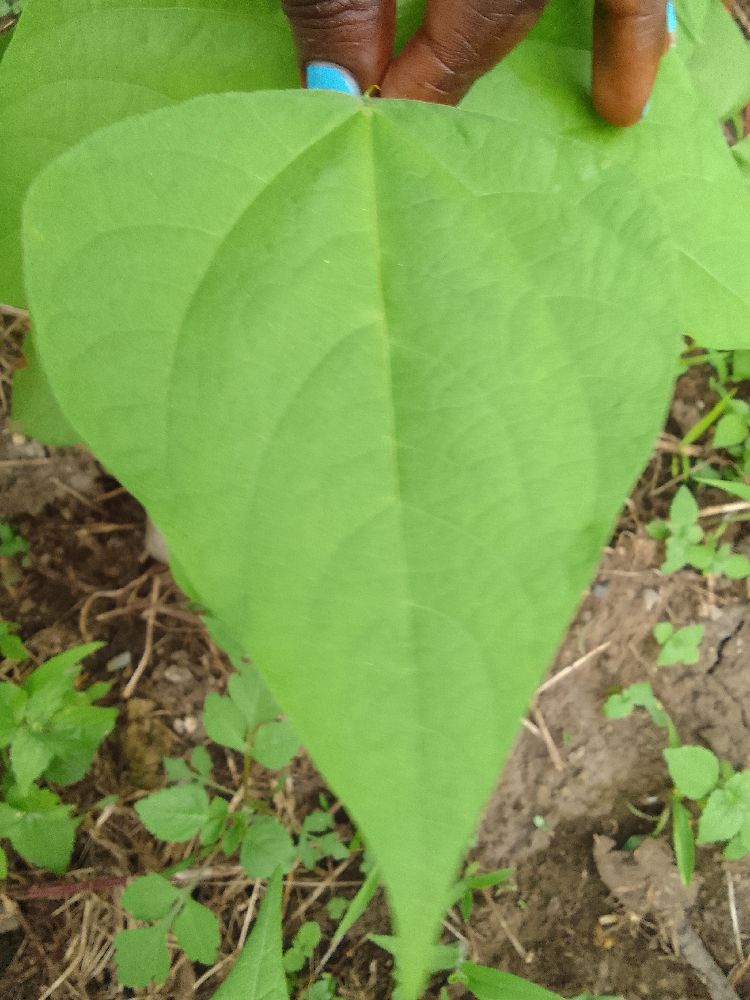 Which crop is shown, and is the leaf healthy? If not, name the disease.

common bean, healthy
